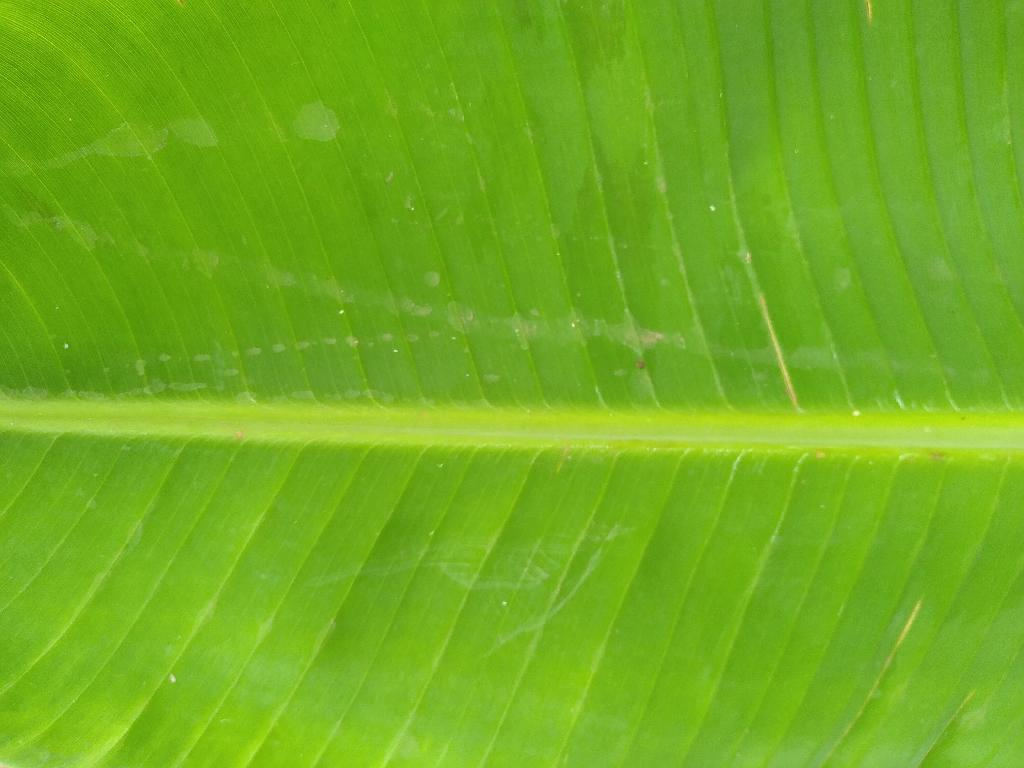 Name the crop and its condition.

banana, healthy
